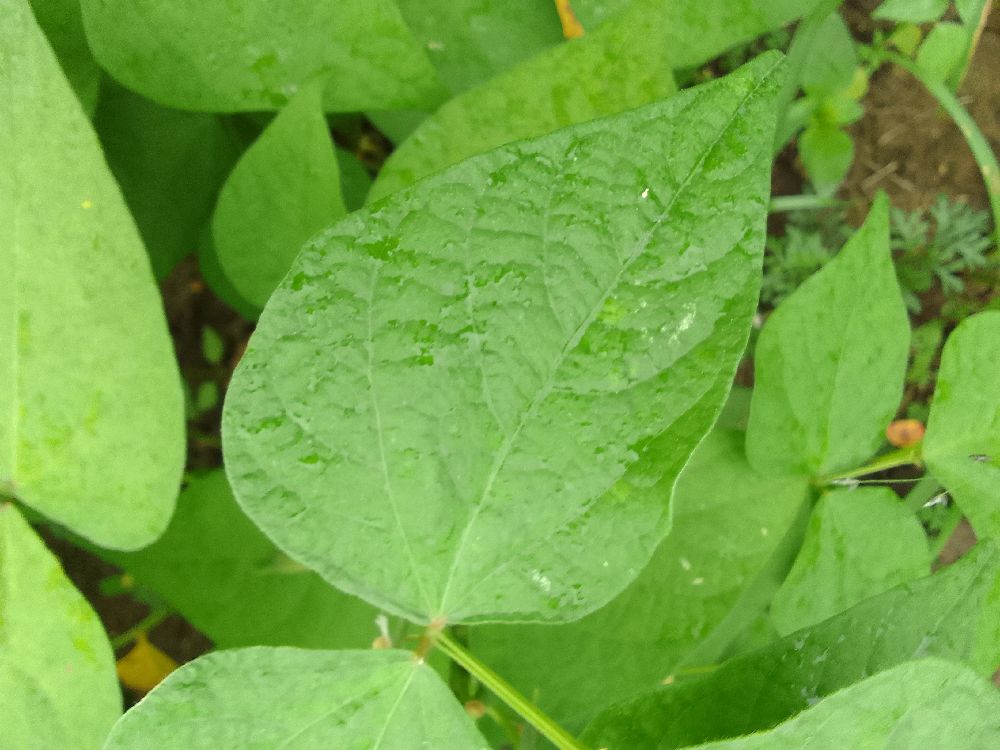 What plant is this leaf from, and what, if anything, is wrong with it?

common bean, healthy
